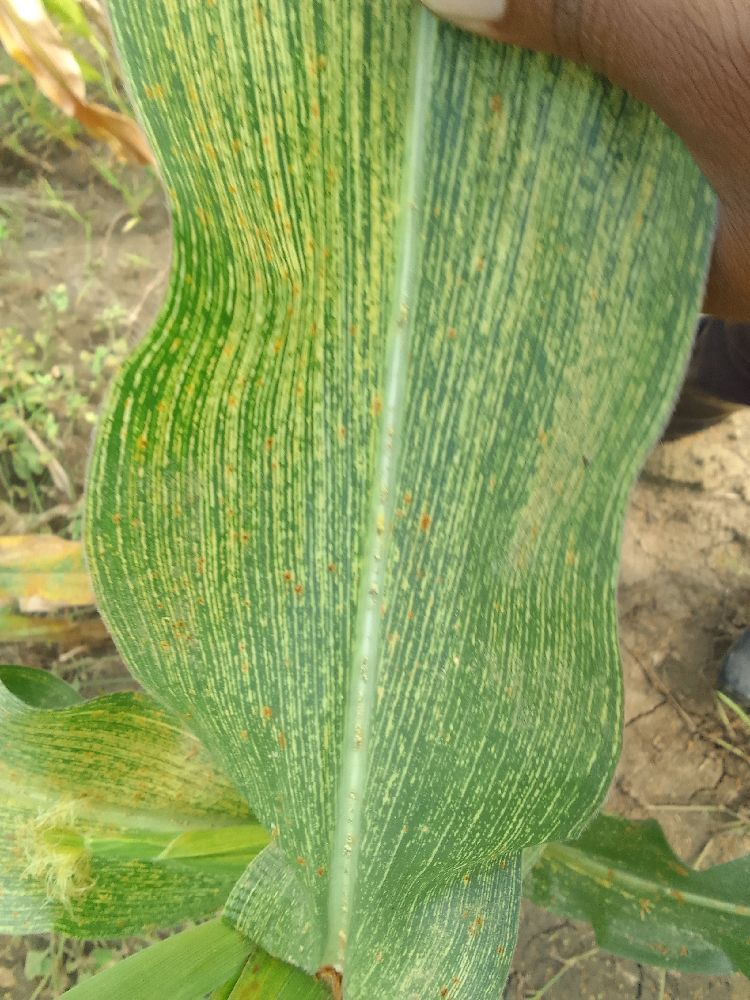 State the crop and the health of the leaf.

maize, maize streak virus
